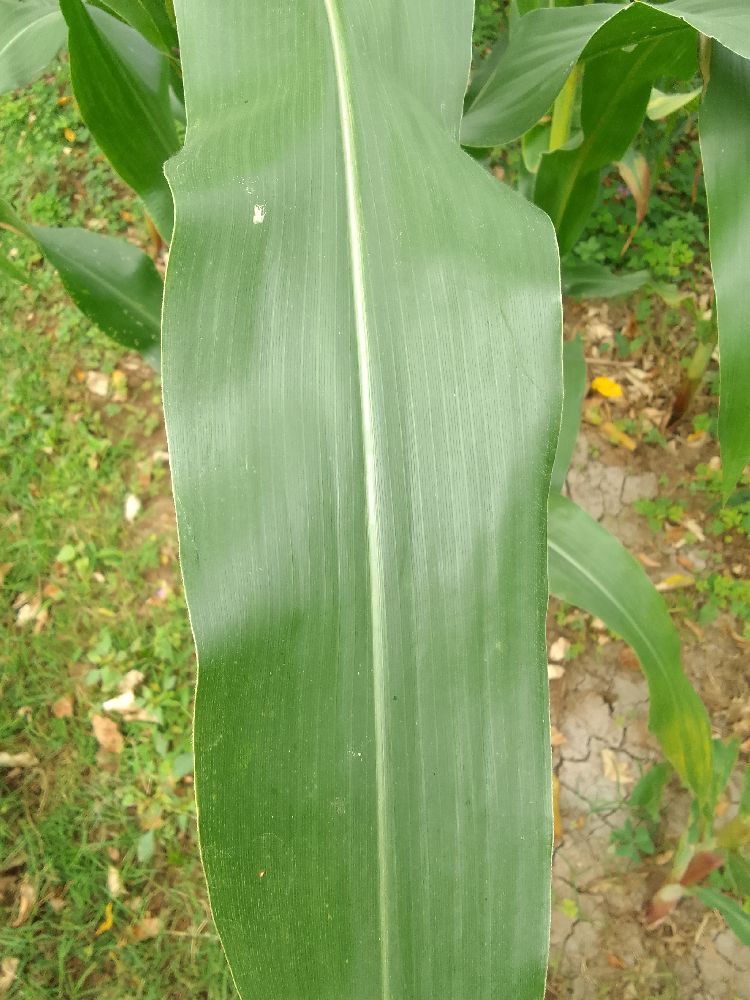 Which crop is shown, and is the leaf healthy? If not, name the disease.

maize, healthy
